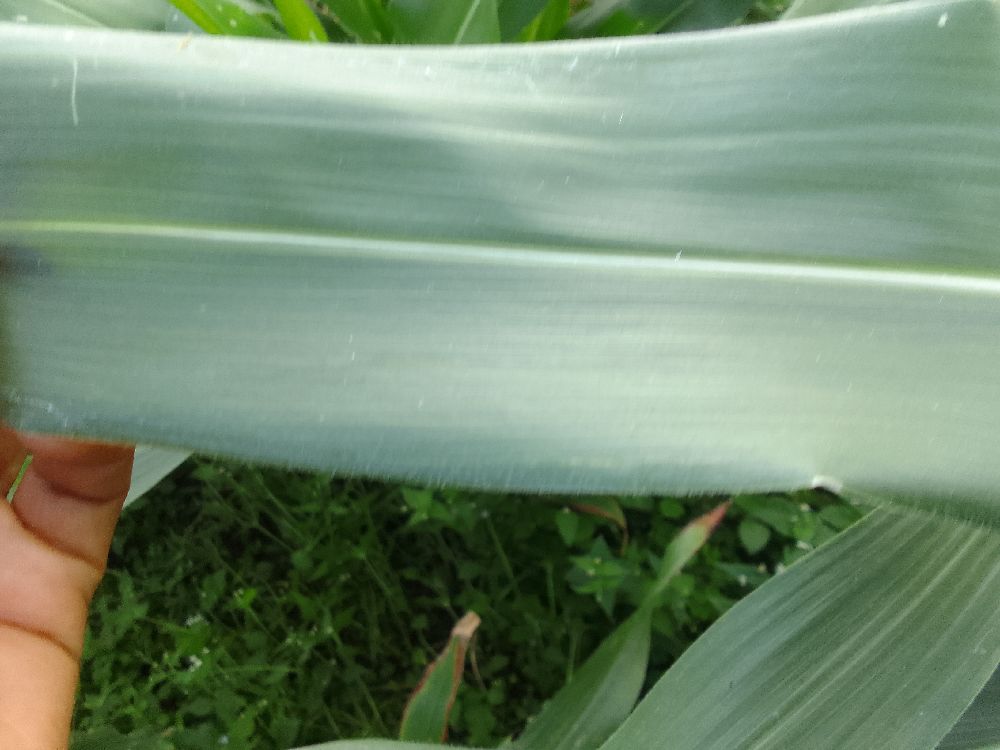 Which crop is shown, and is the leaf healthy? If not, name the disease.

maize, healthy
